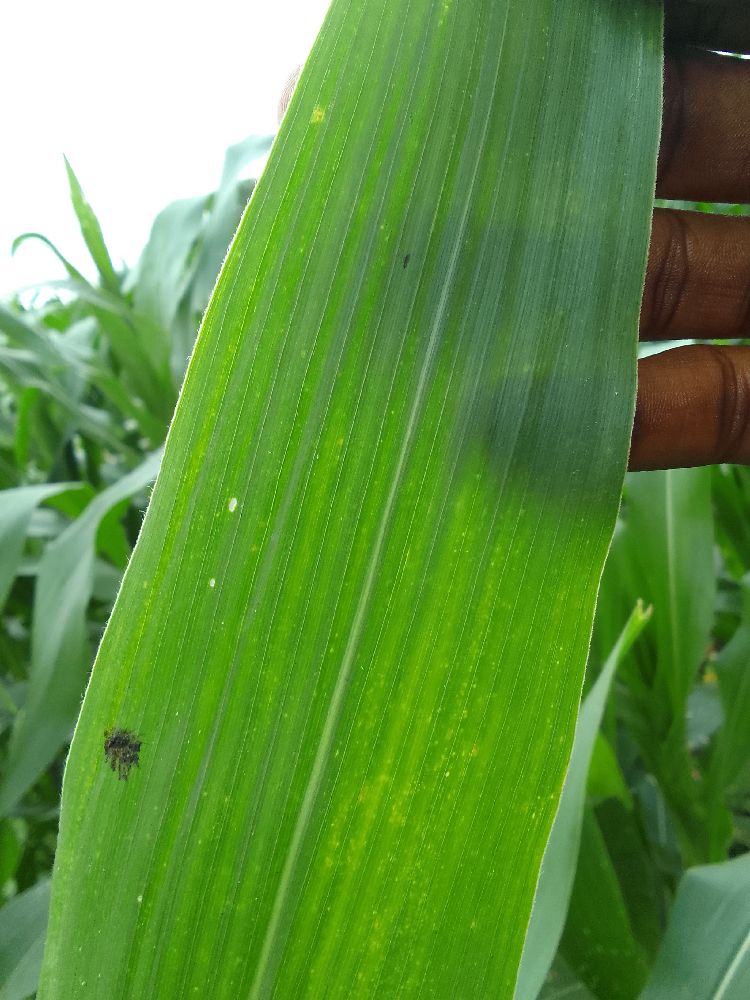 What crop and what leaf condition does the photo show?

maize, healthy
